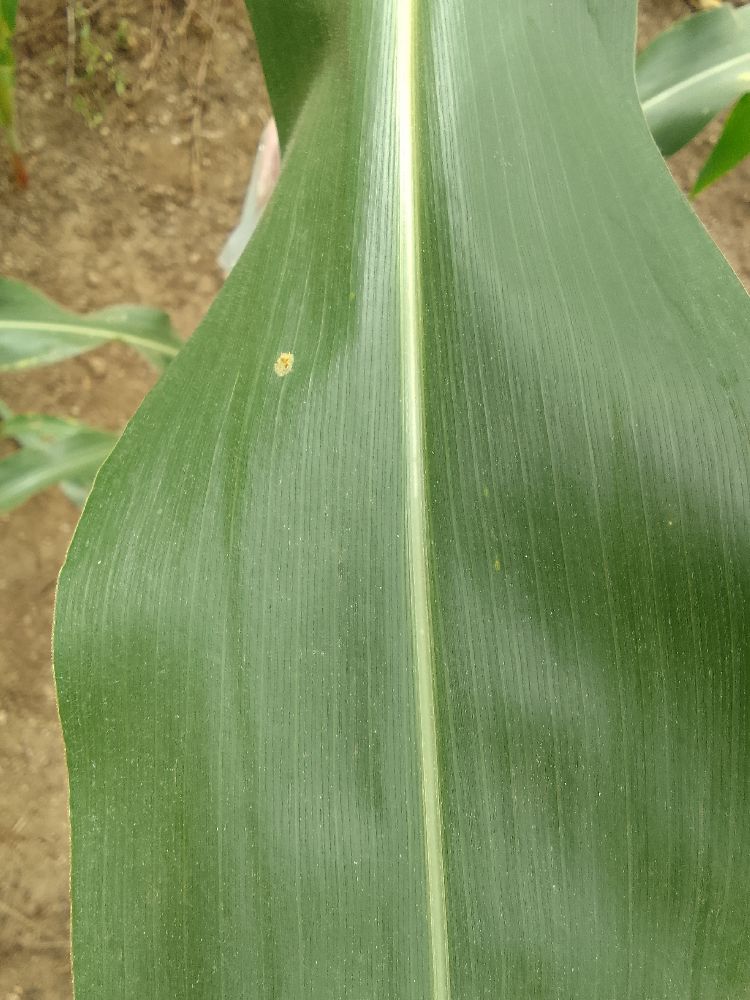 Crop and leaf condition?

maize, healthy
